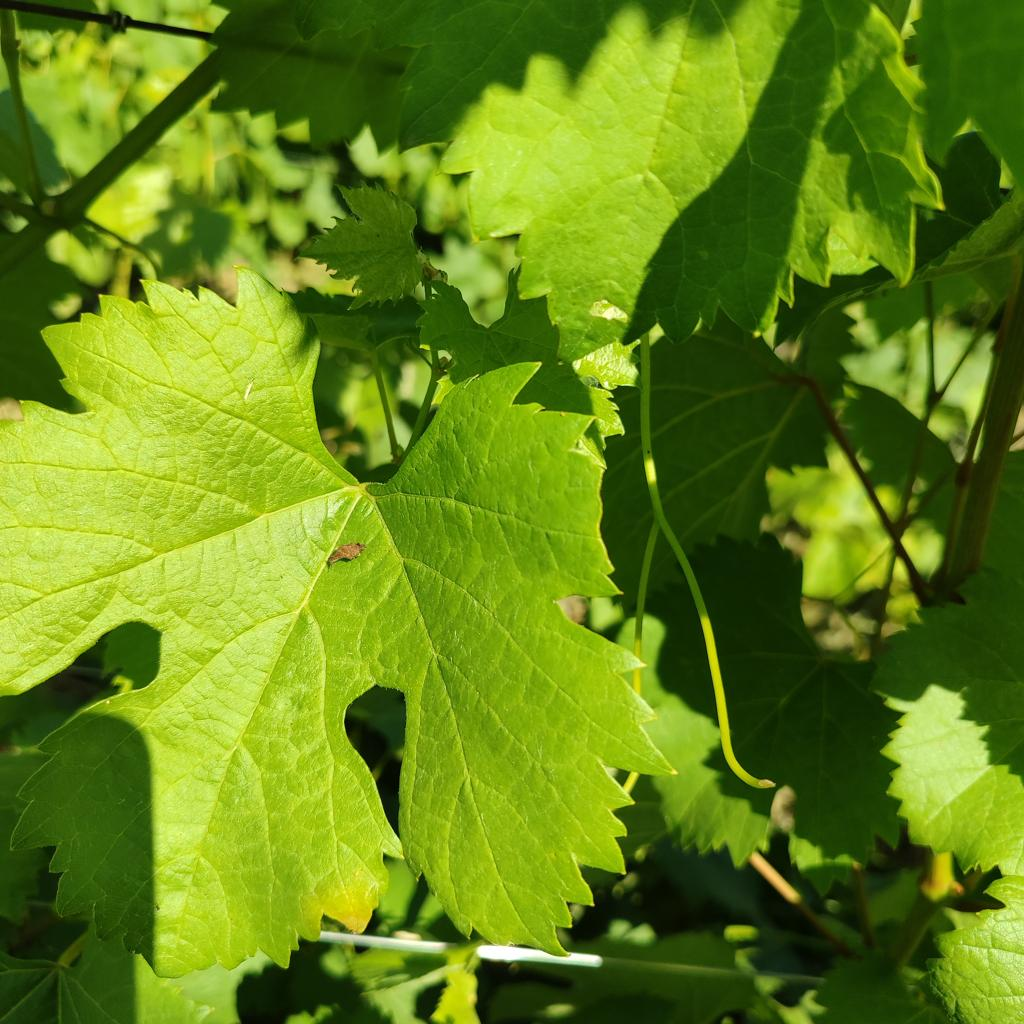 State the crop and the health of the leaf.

grapevine, downy mildew
